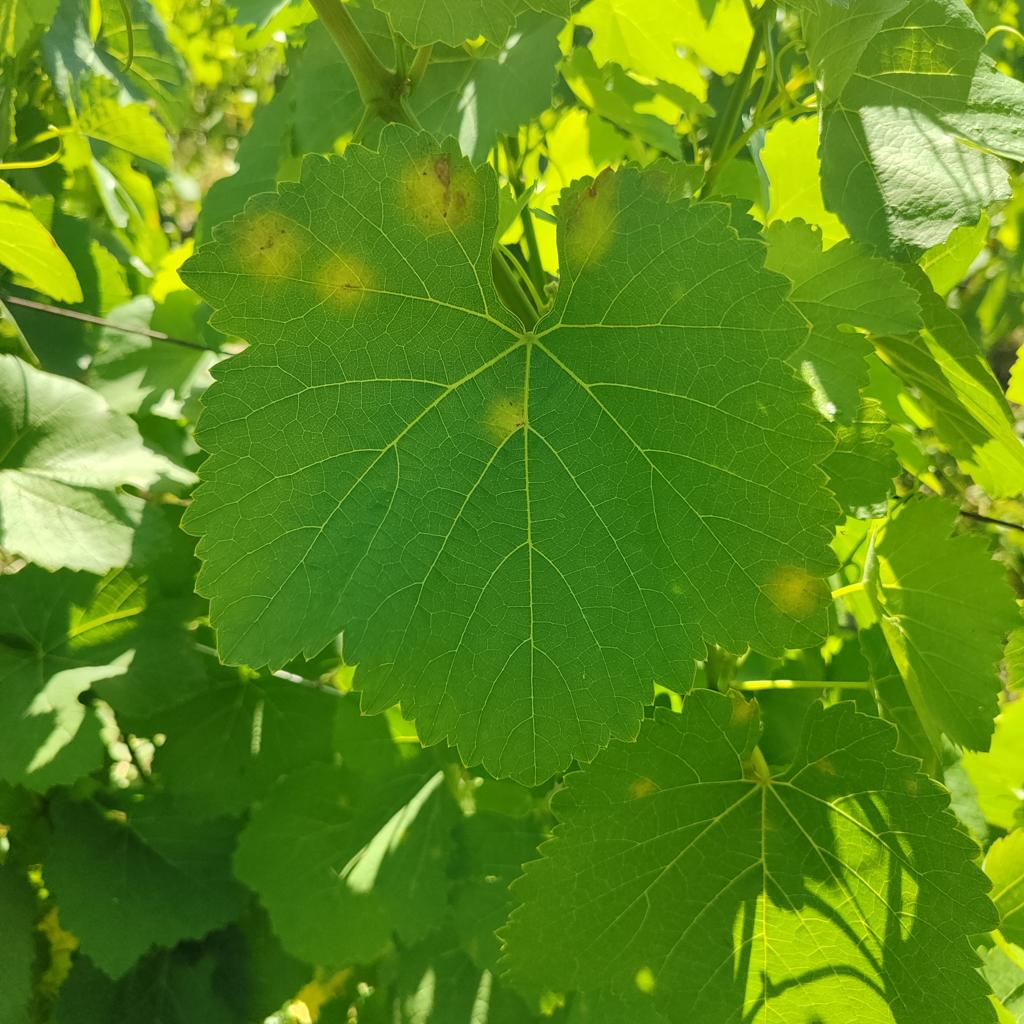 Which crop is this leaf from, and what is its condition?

grapevine, downy mildew
